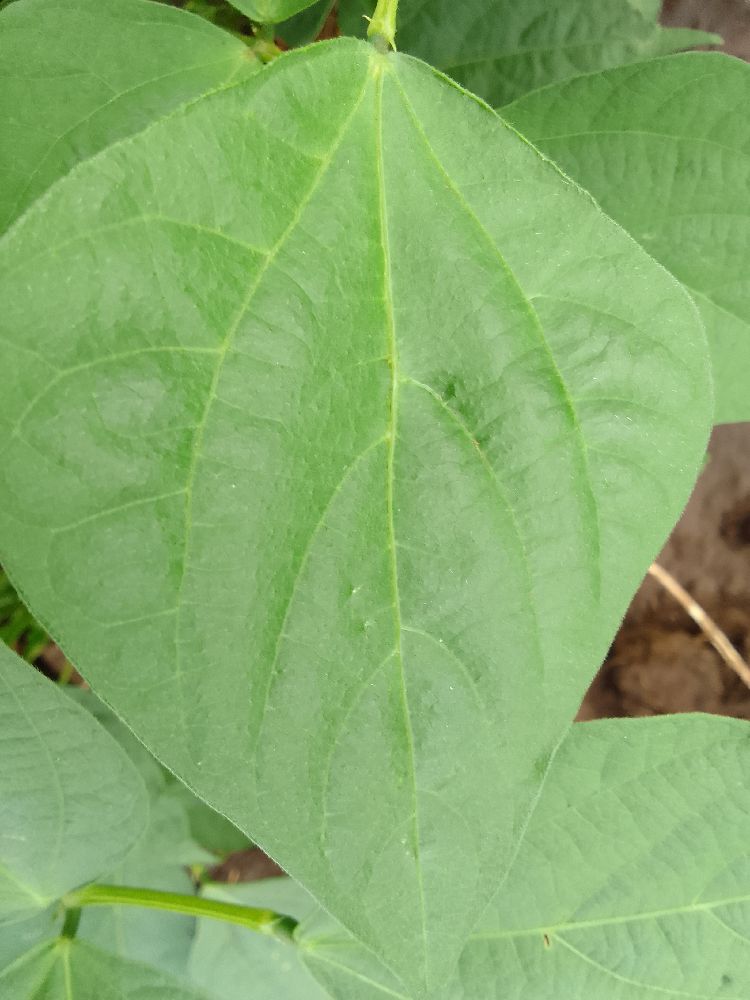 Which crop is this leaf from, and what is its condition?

common bean, healthy
